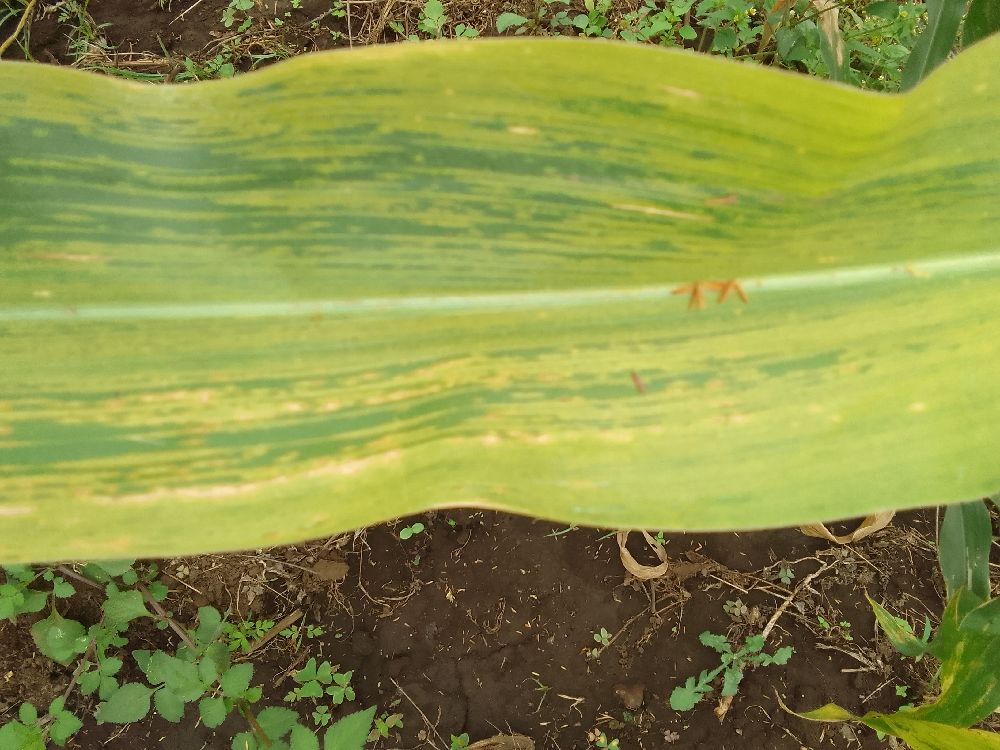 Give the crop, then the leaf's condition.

maize, maize lethal necrosis
